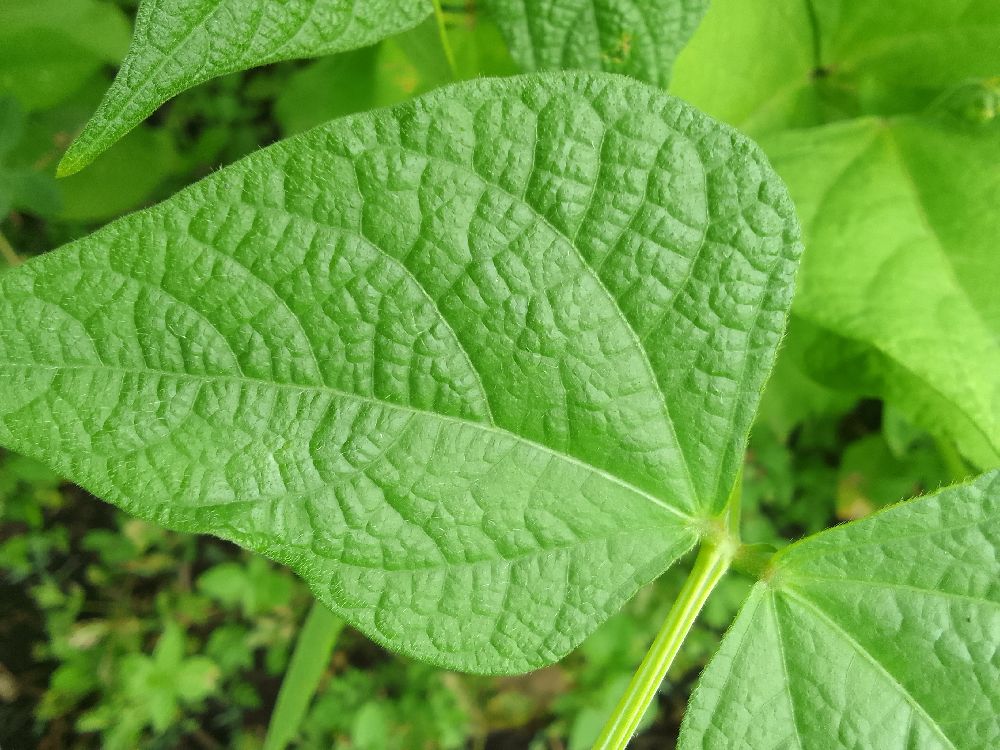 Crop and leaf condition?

common bean, healthy
